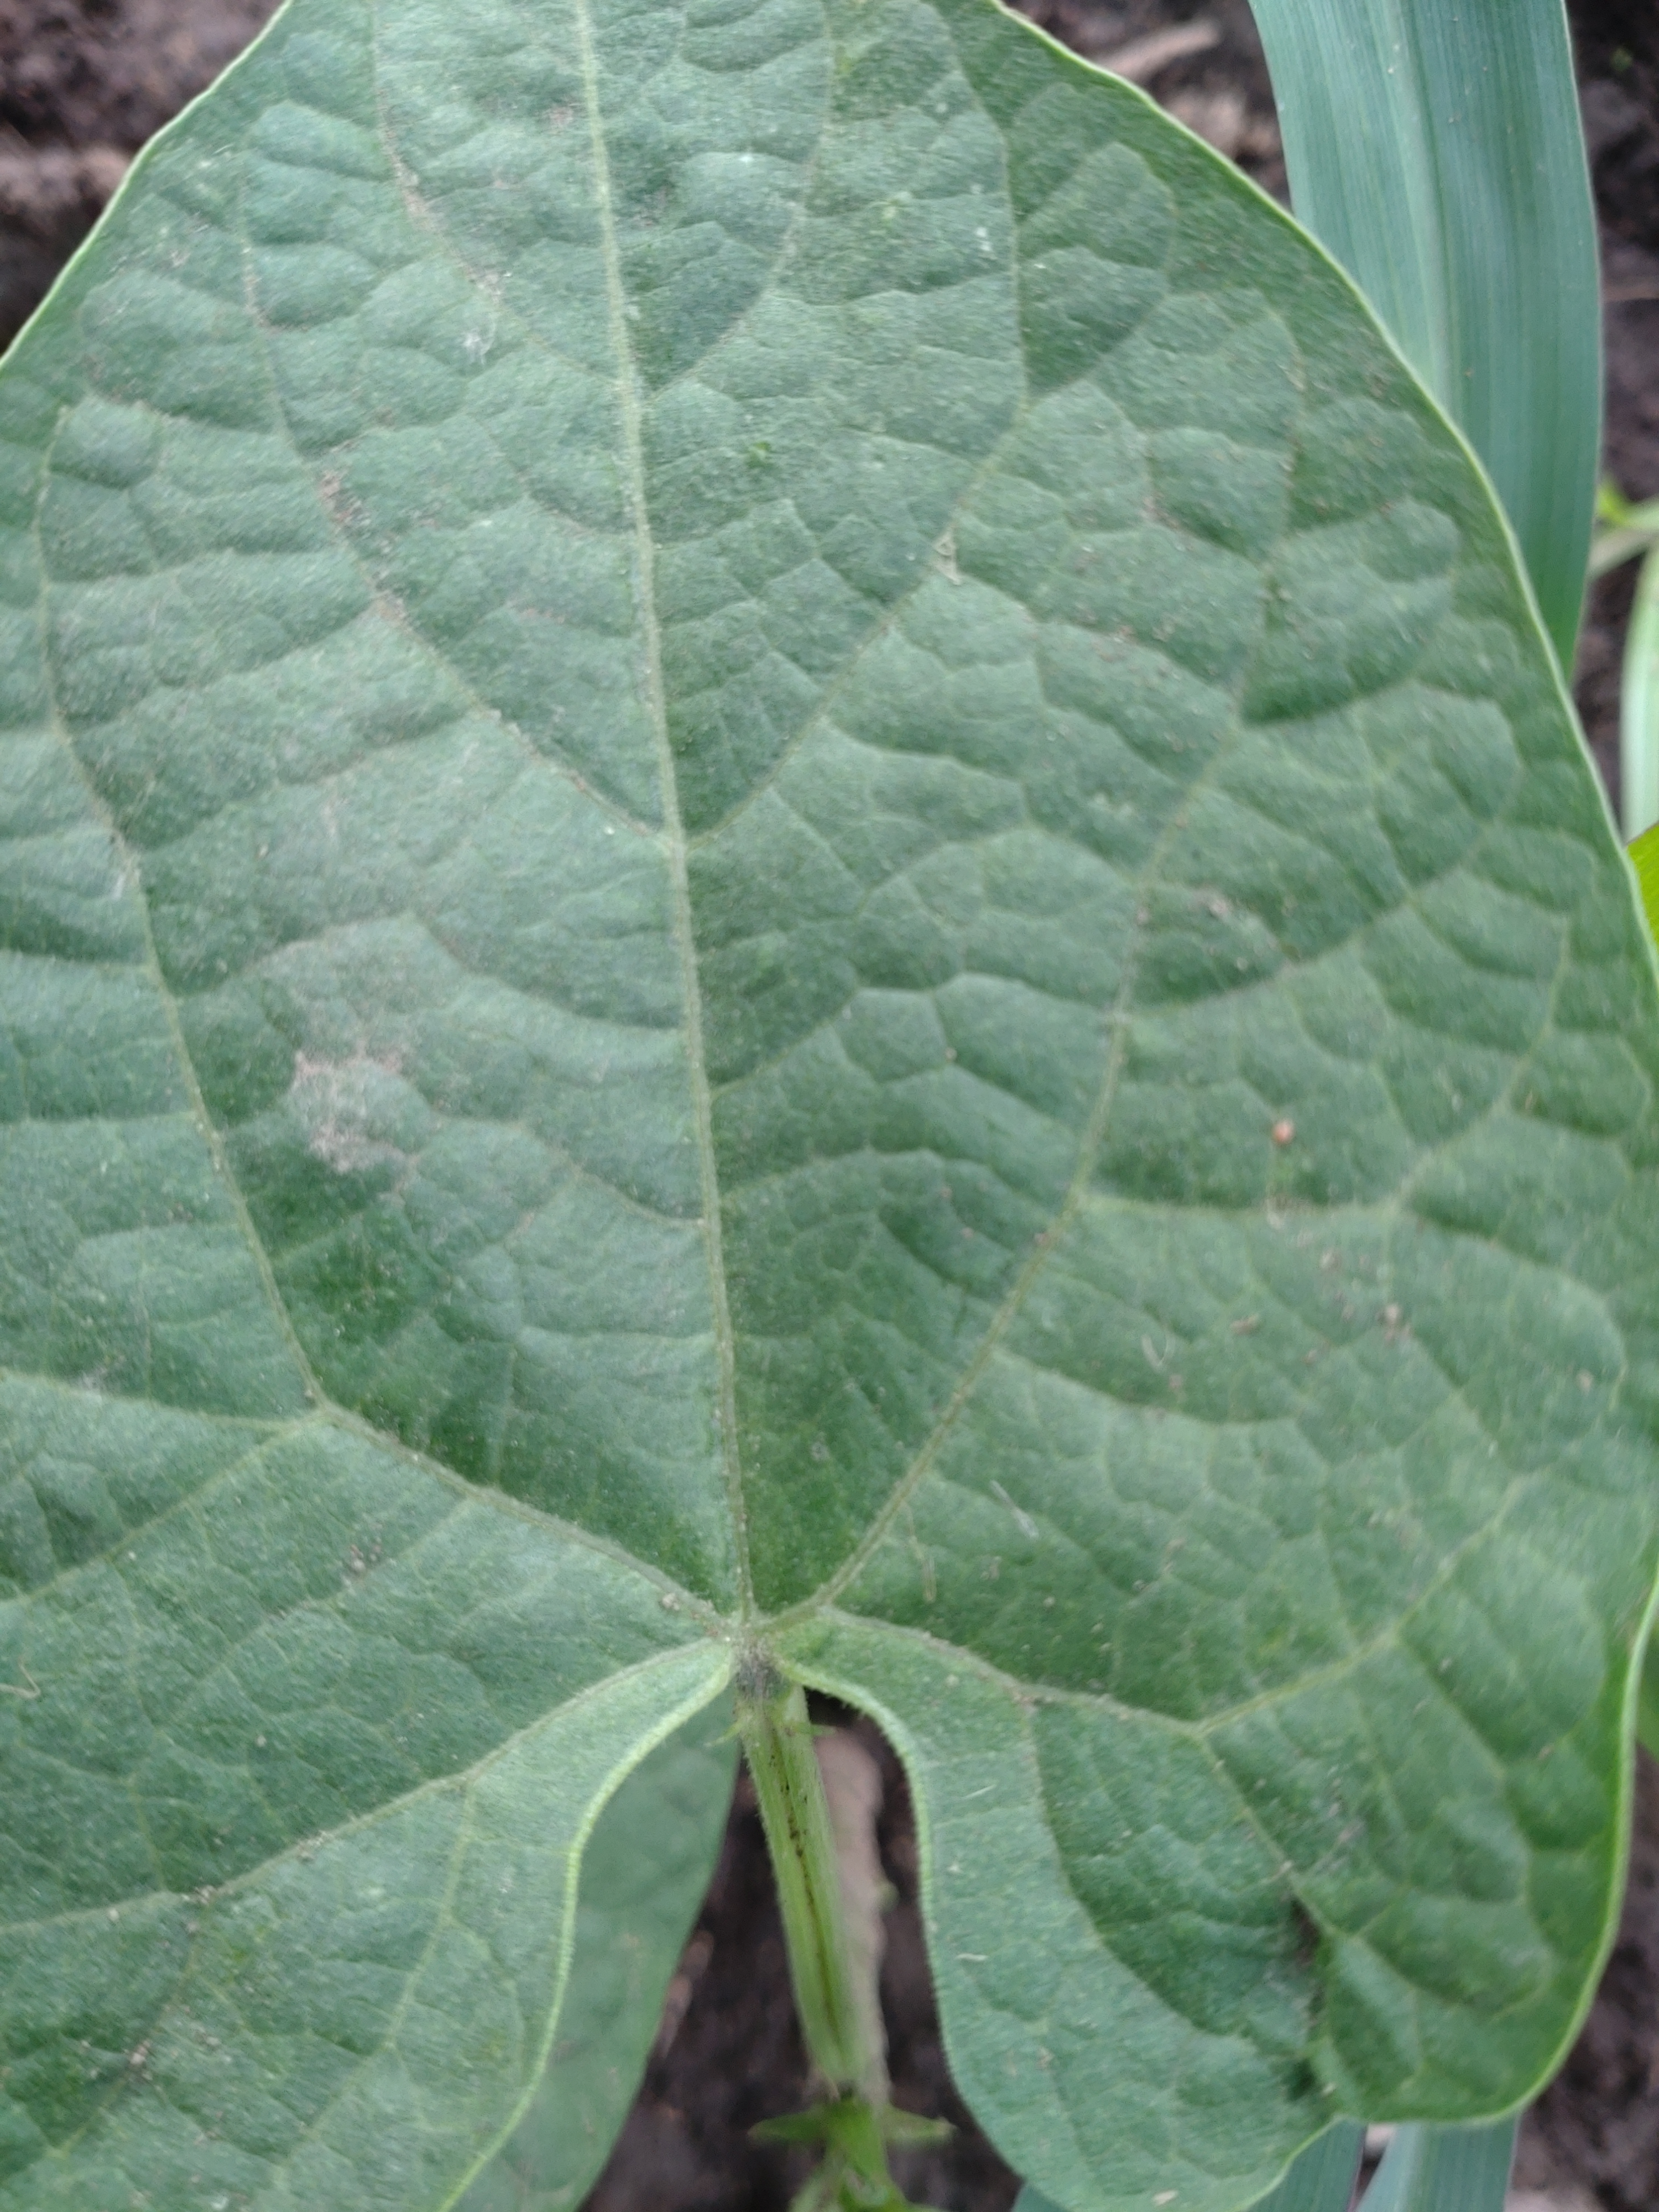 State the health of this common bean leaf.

healthy
